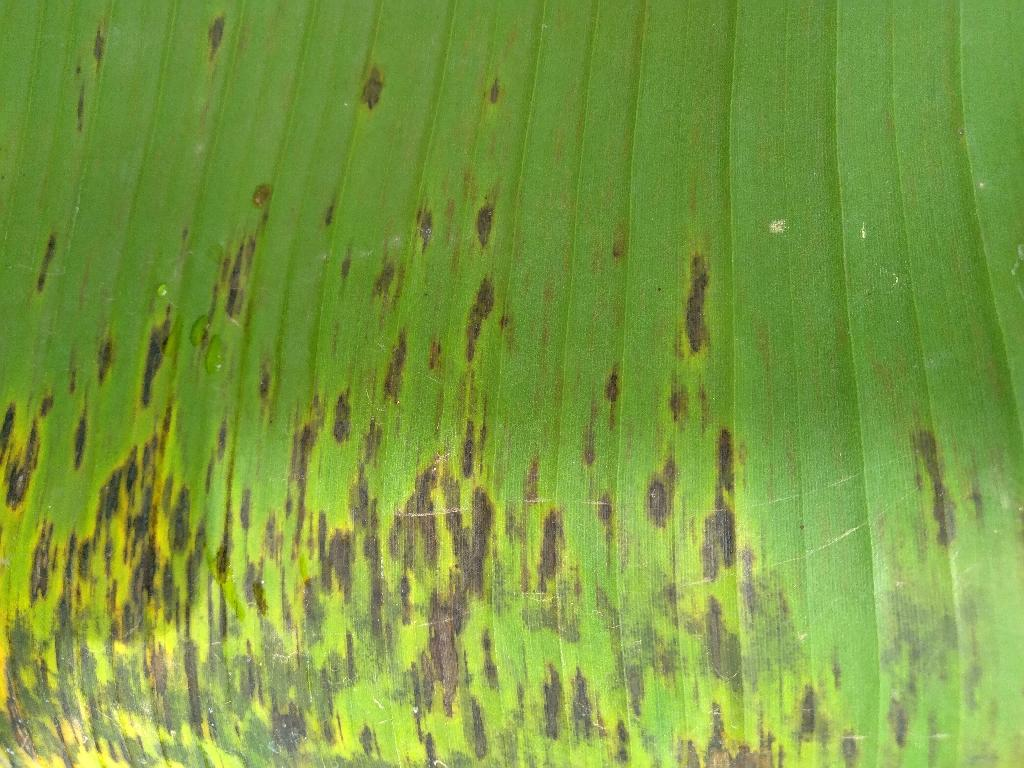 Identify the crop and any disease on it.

banana, black sigatoka
